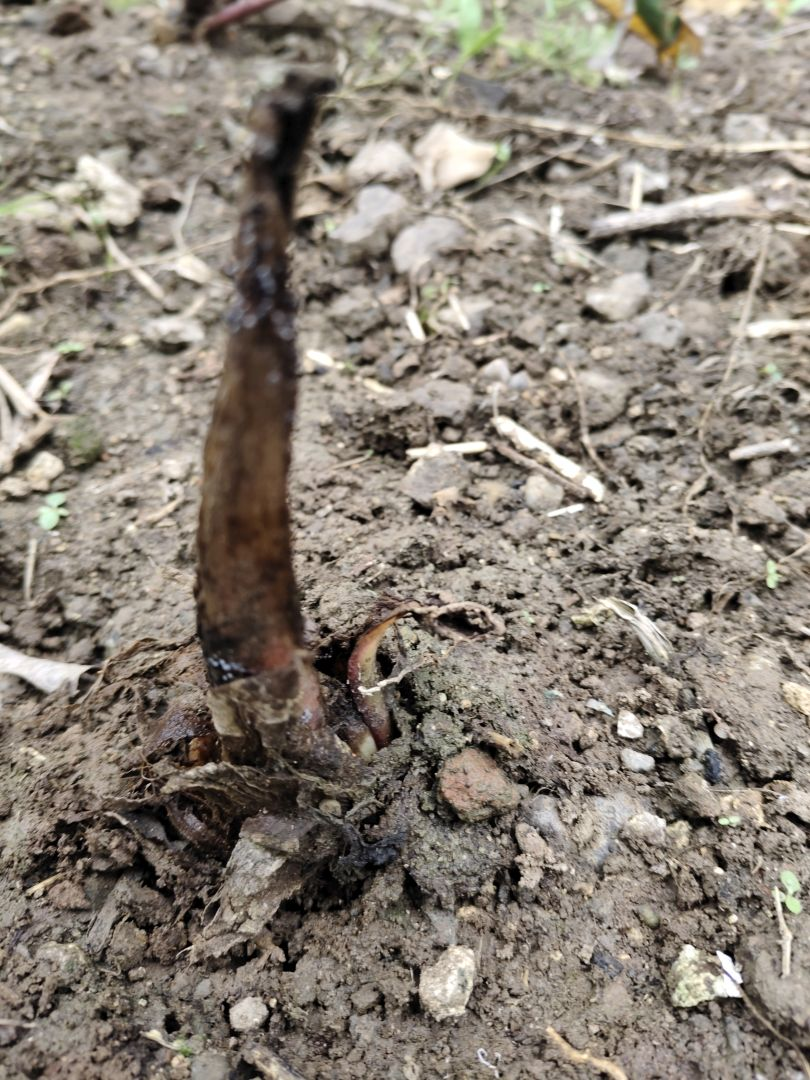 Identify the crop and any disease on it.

taro, root rot
